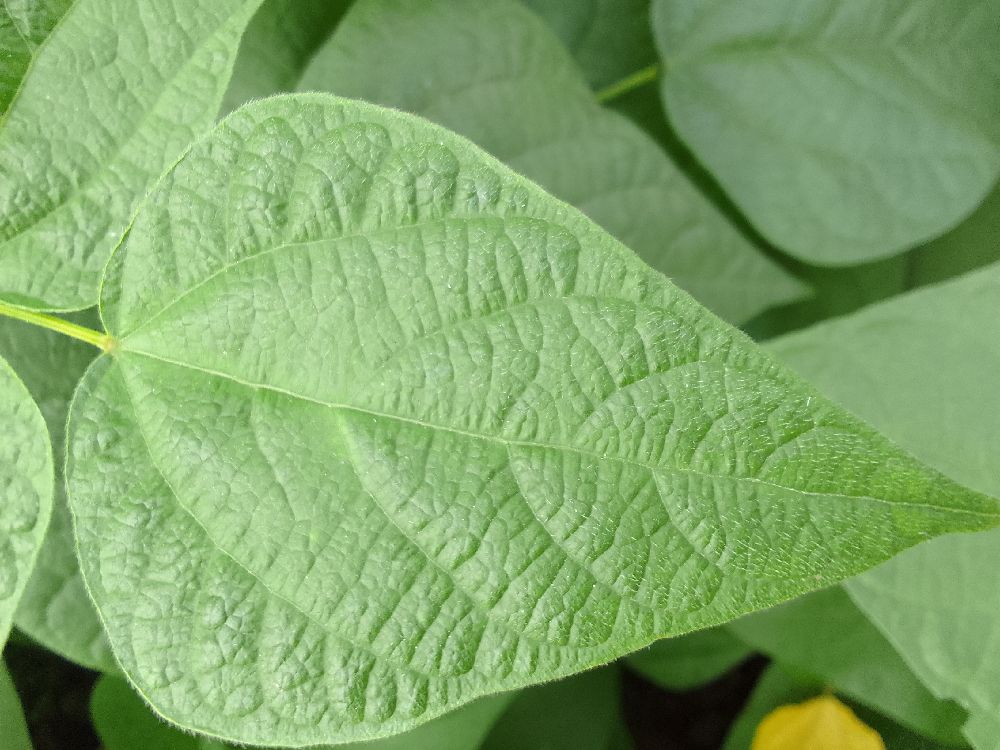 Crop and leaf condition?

common bean, healthy
